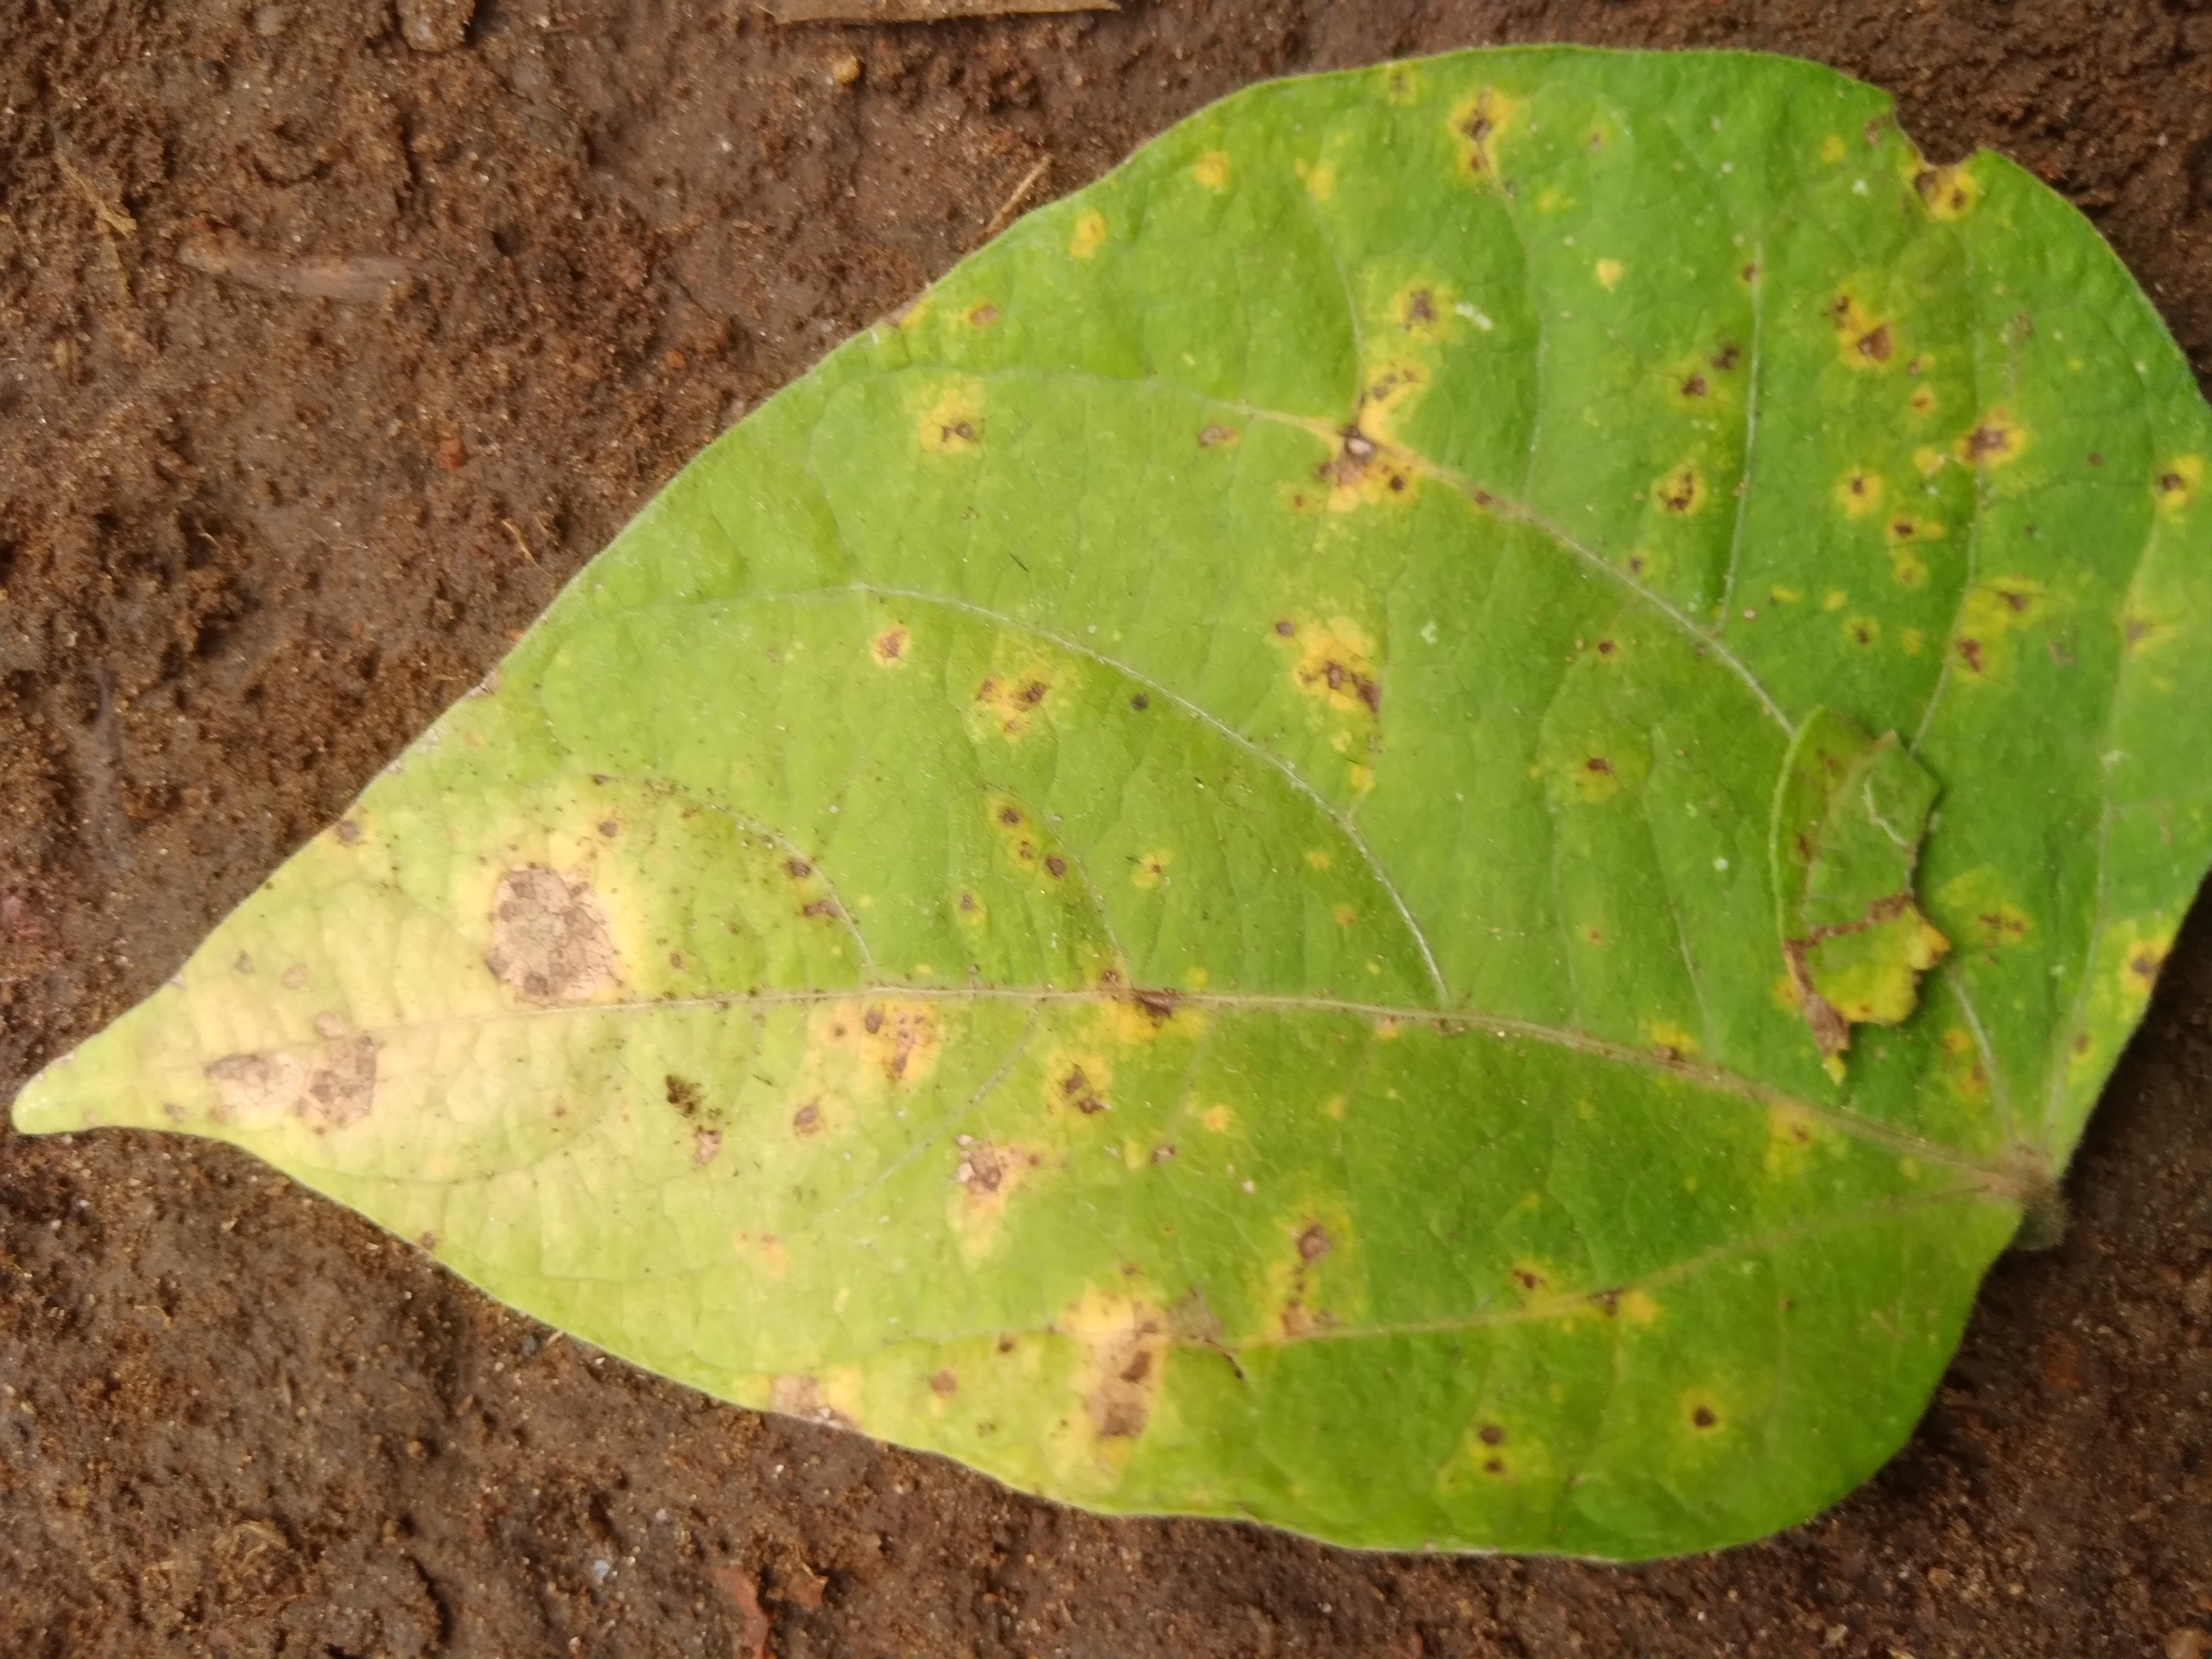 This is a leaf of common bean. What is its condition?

rust
